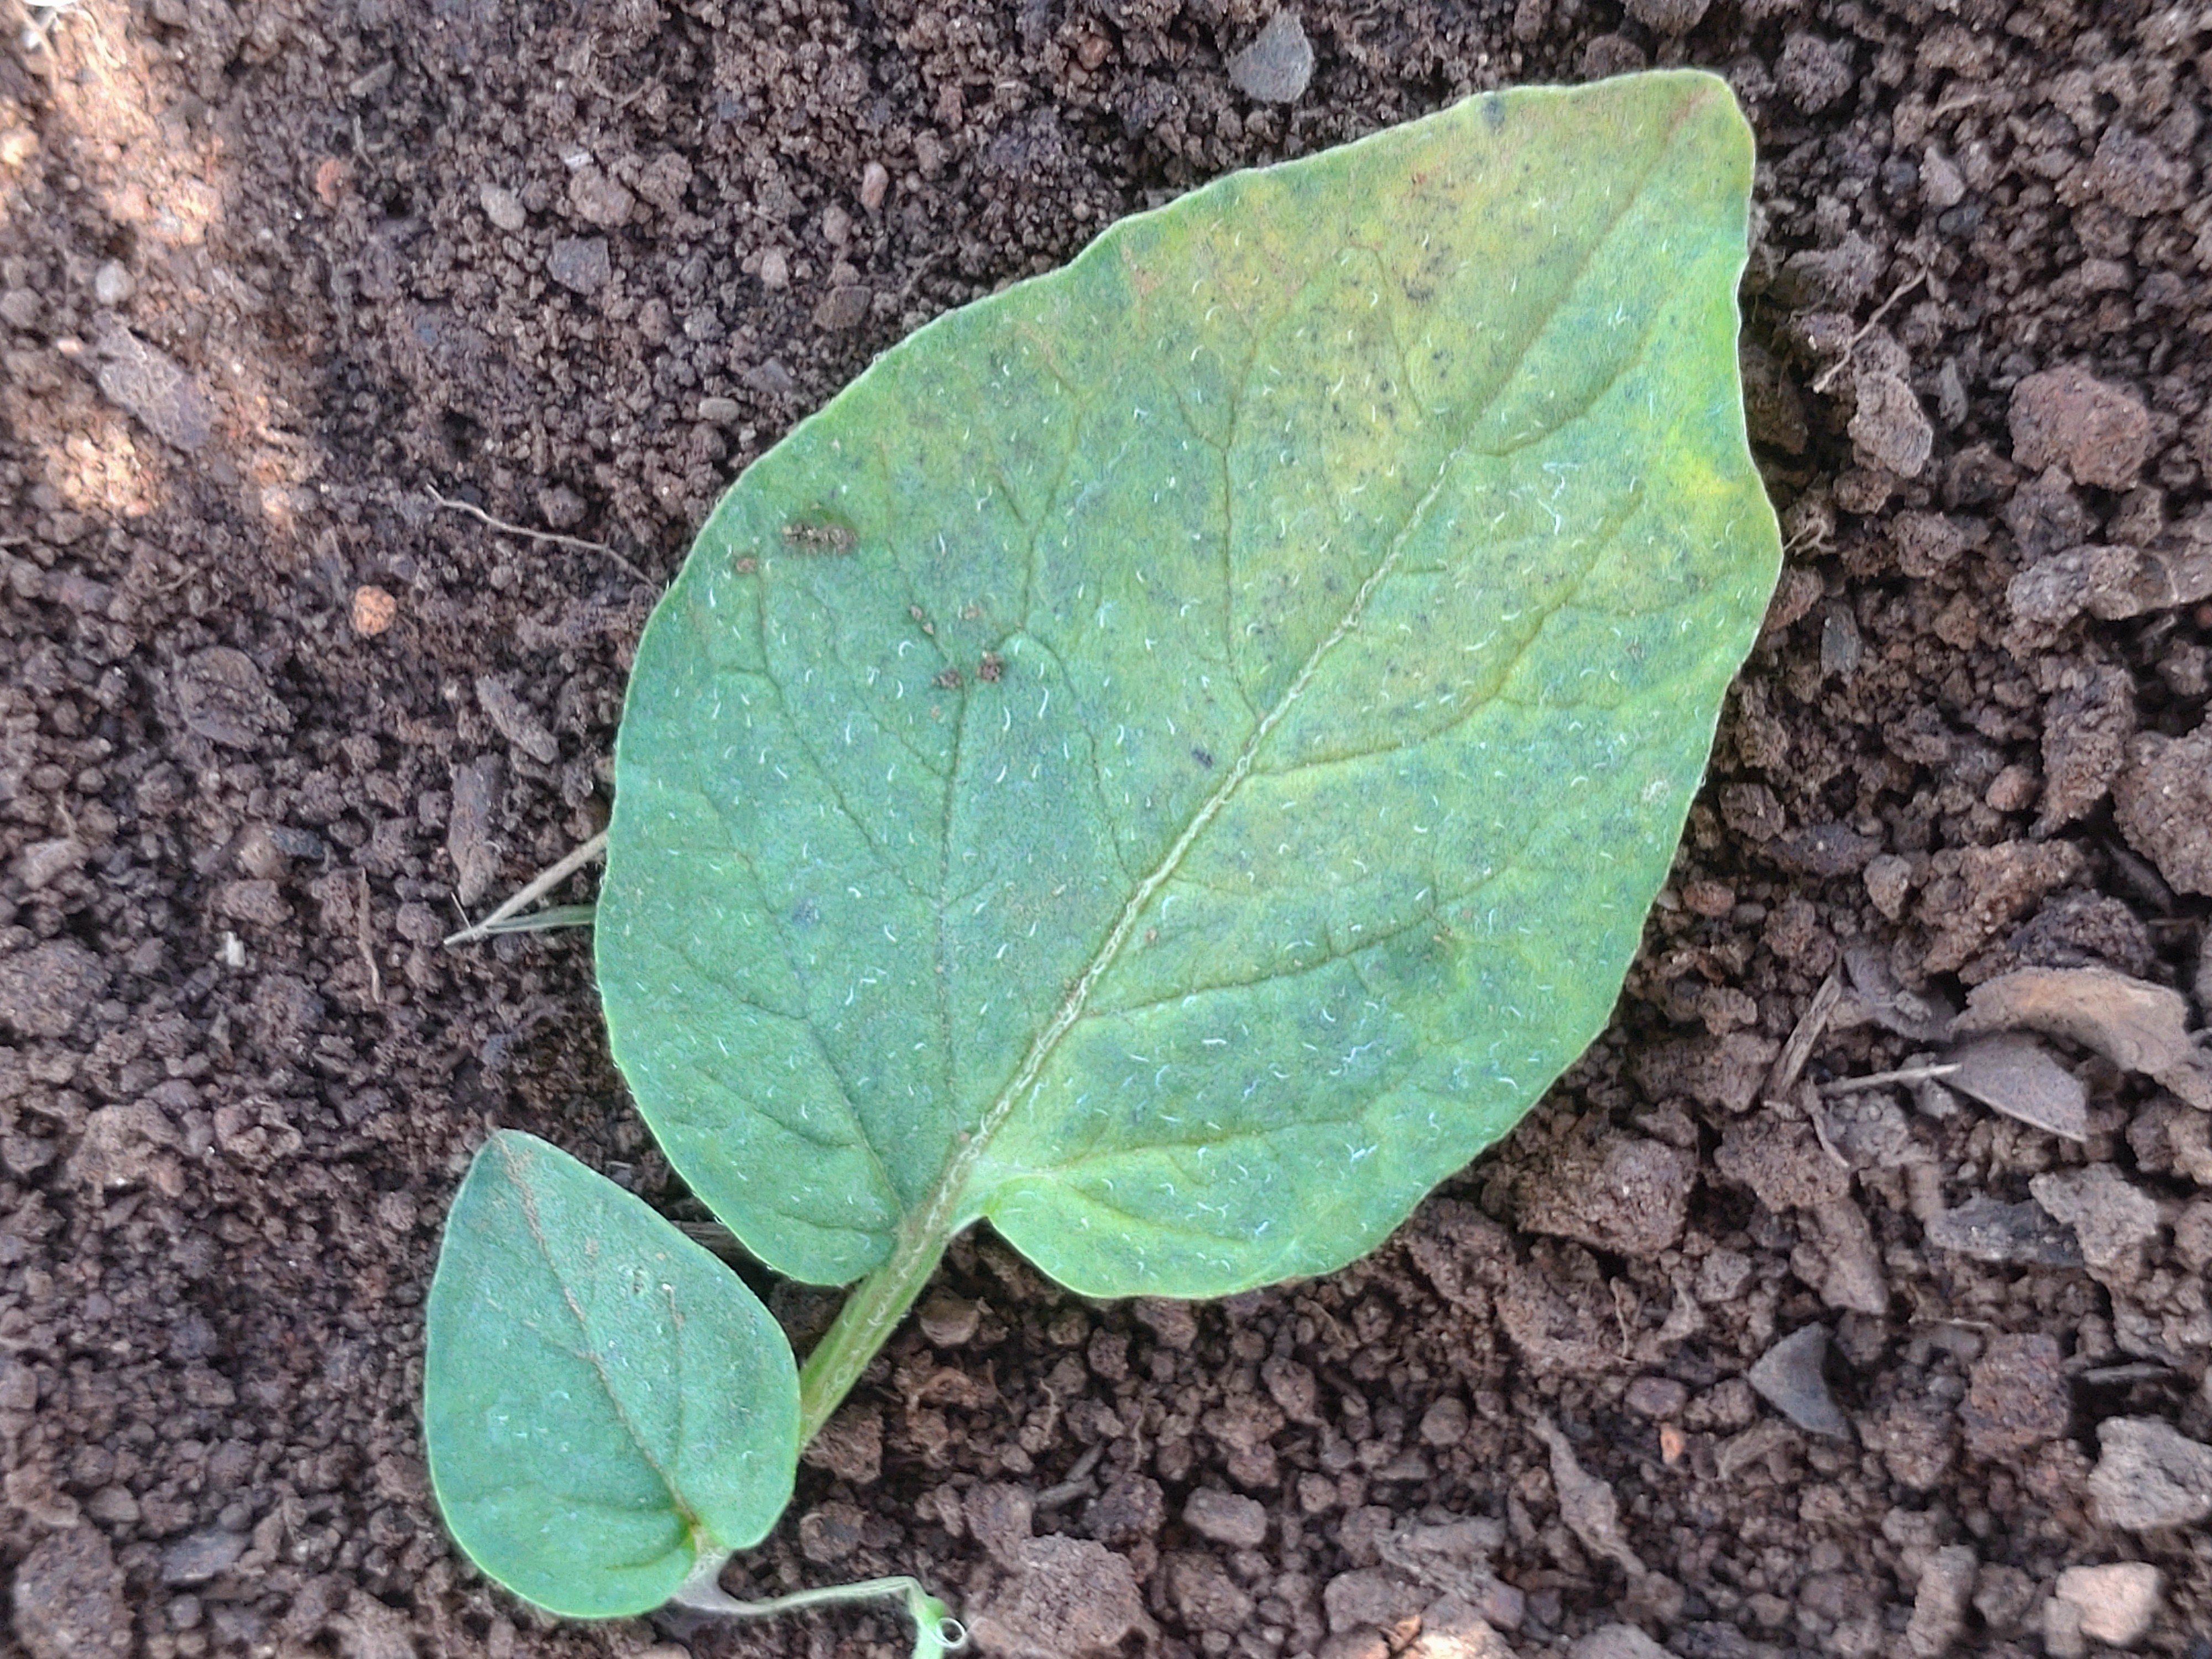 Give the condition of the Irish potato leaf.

late blight
